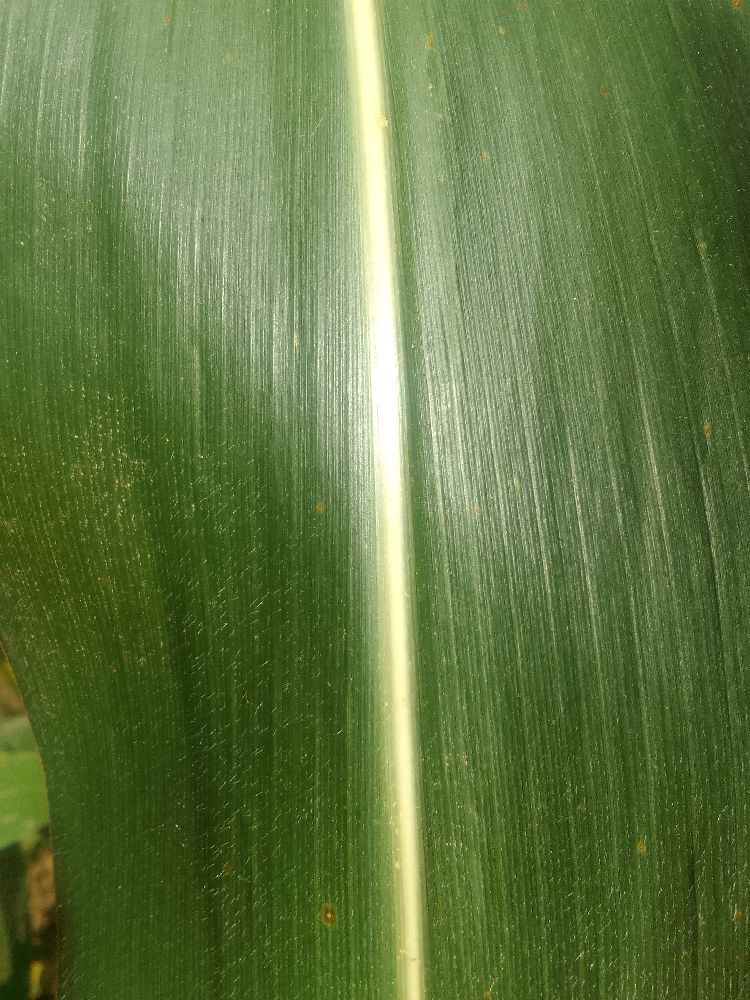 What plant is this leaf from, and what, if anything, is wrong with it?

maize, healthy
